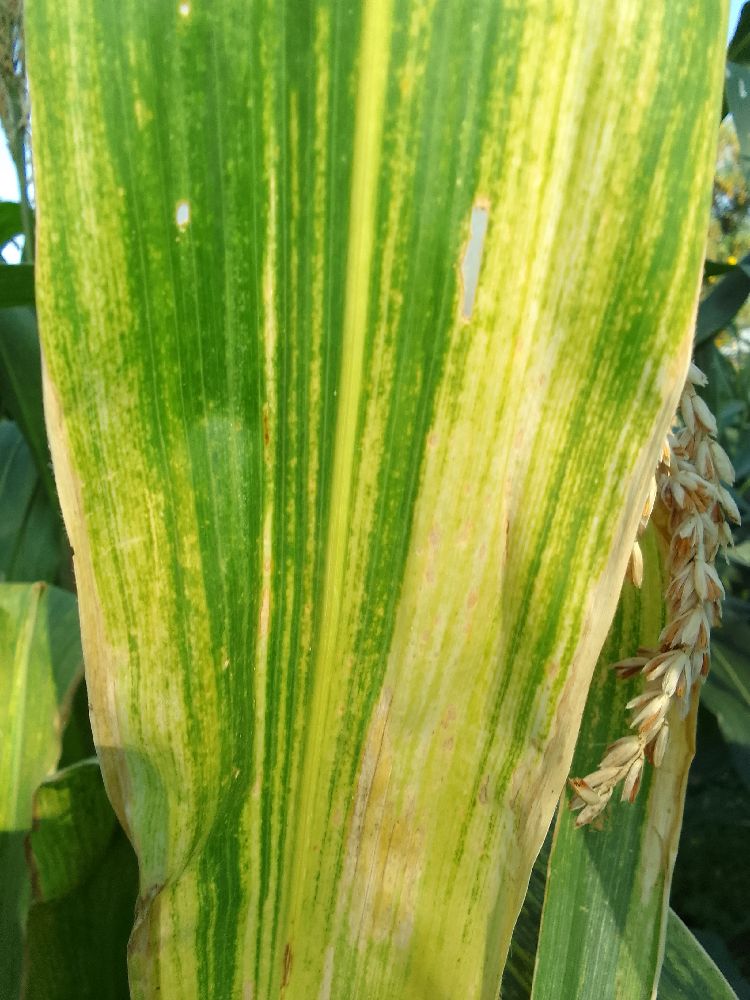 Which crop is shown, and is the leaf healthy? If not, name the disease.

maize, maize lethal necrosis
